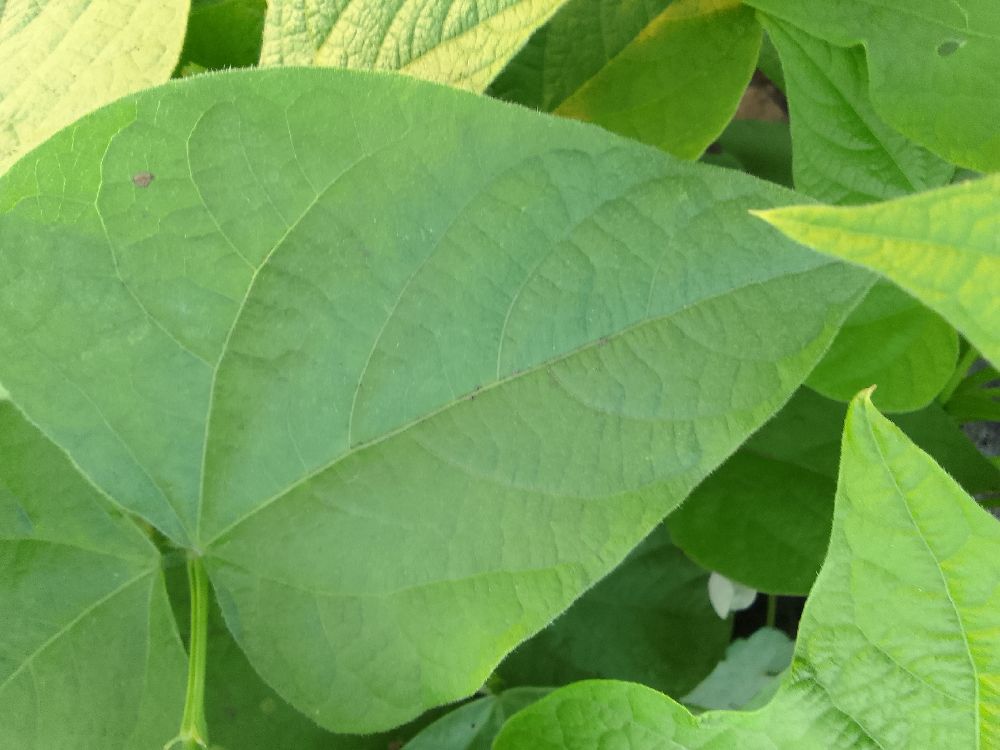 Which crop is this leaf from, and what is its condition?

common bean, healthy
